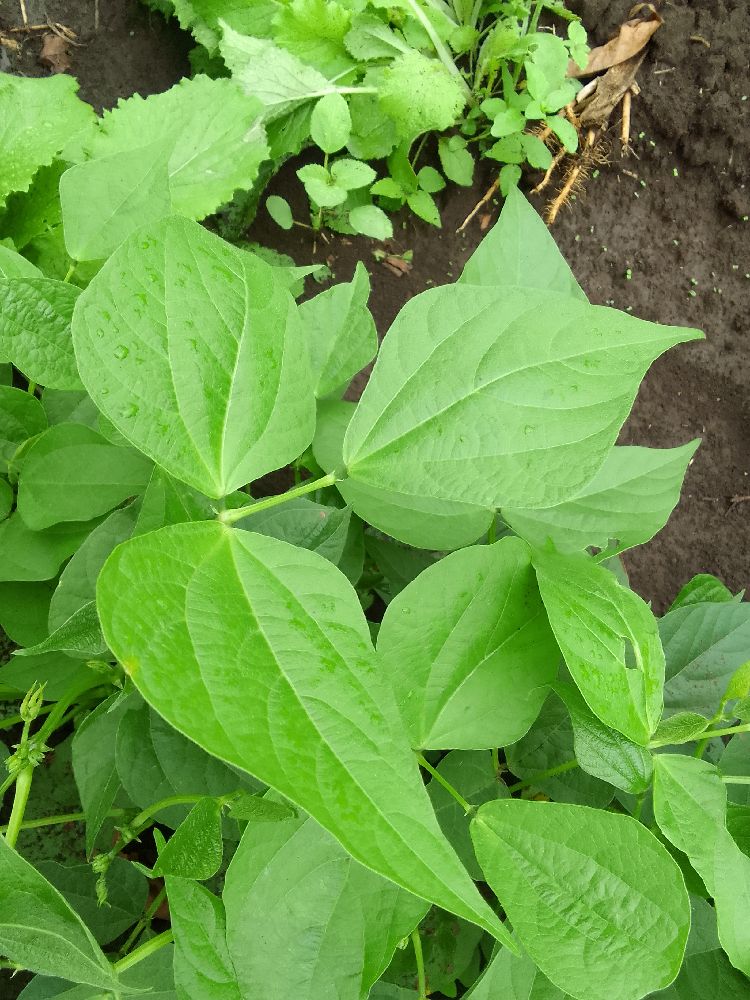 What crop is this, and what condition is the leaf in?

common bean, healthy
